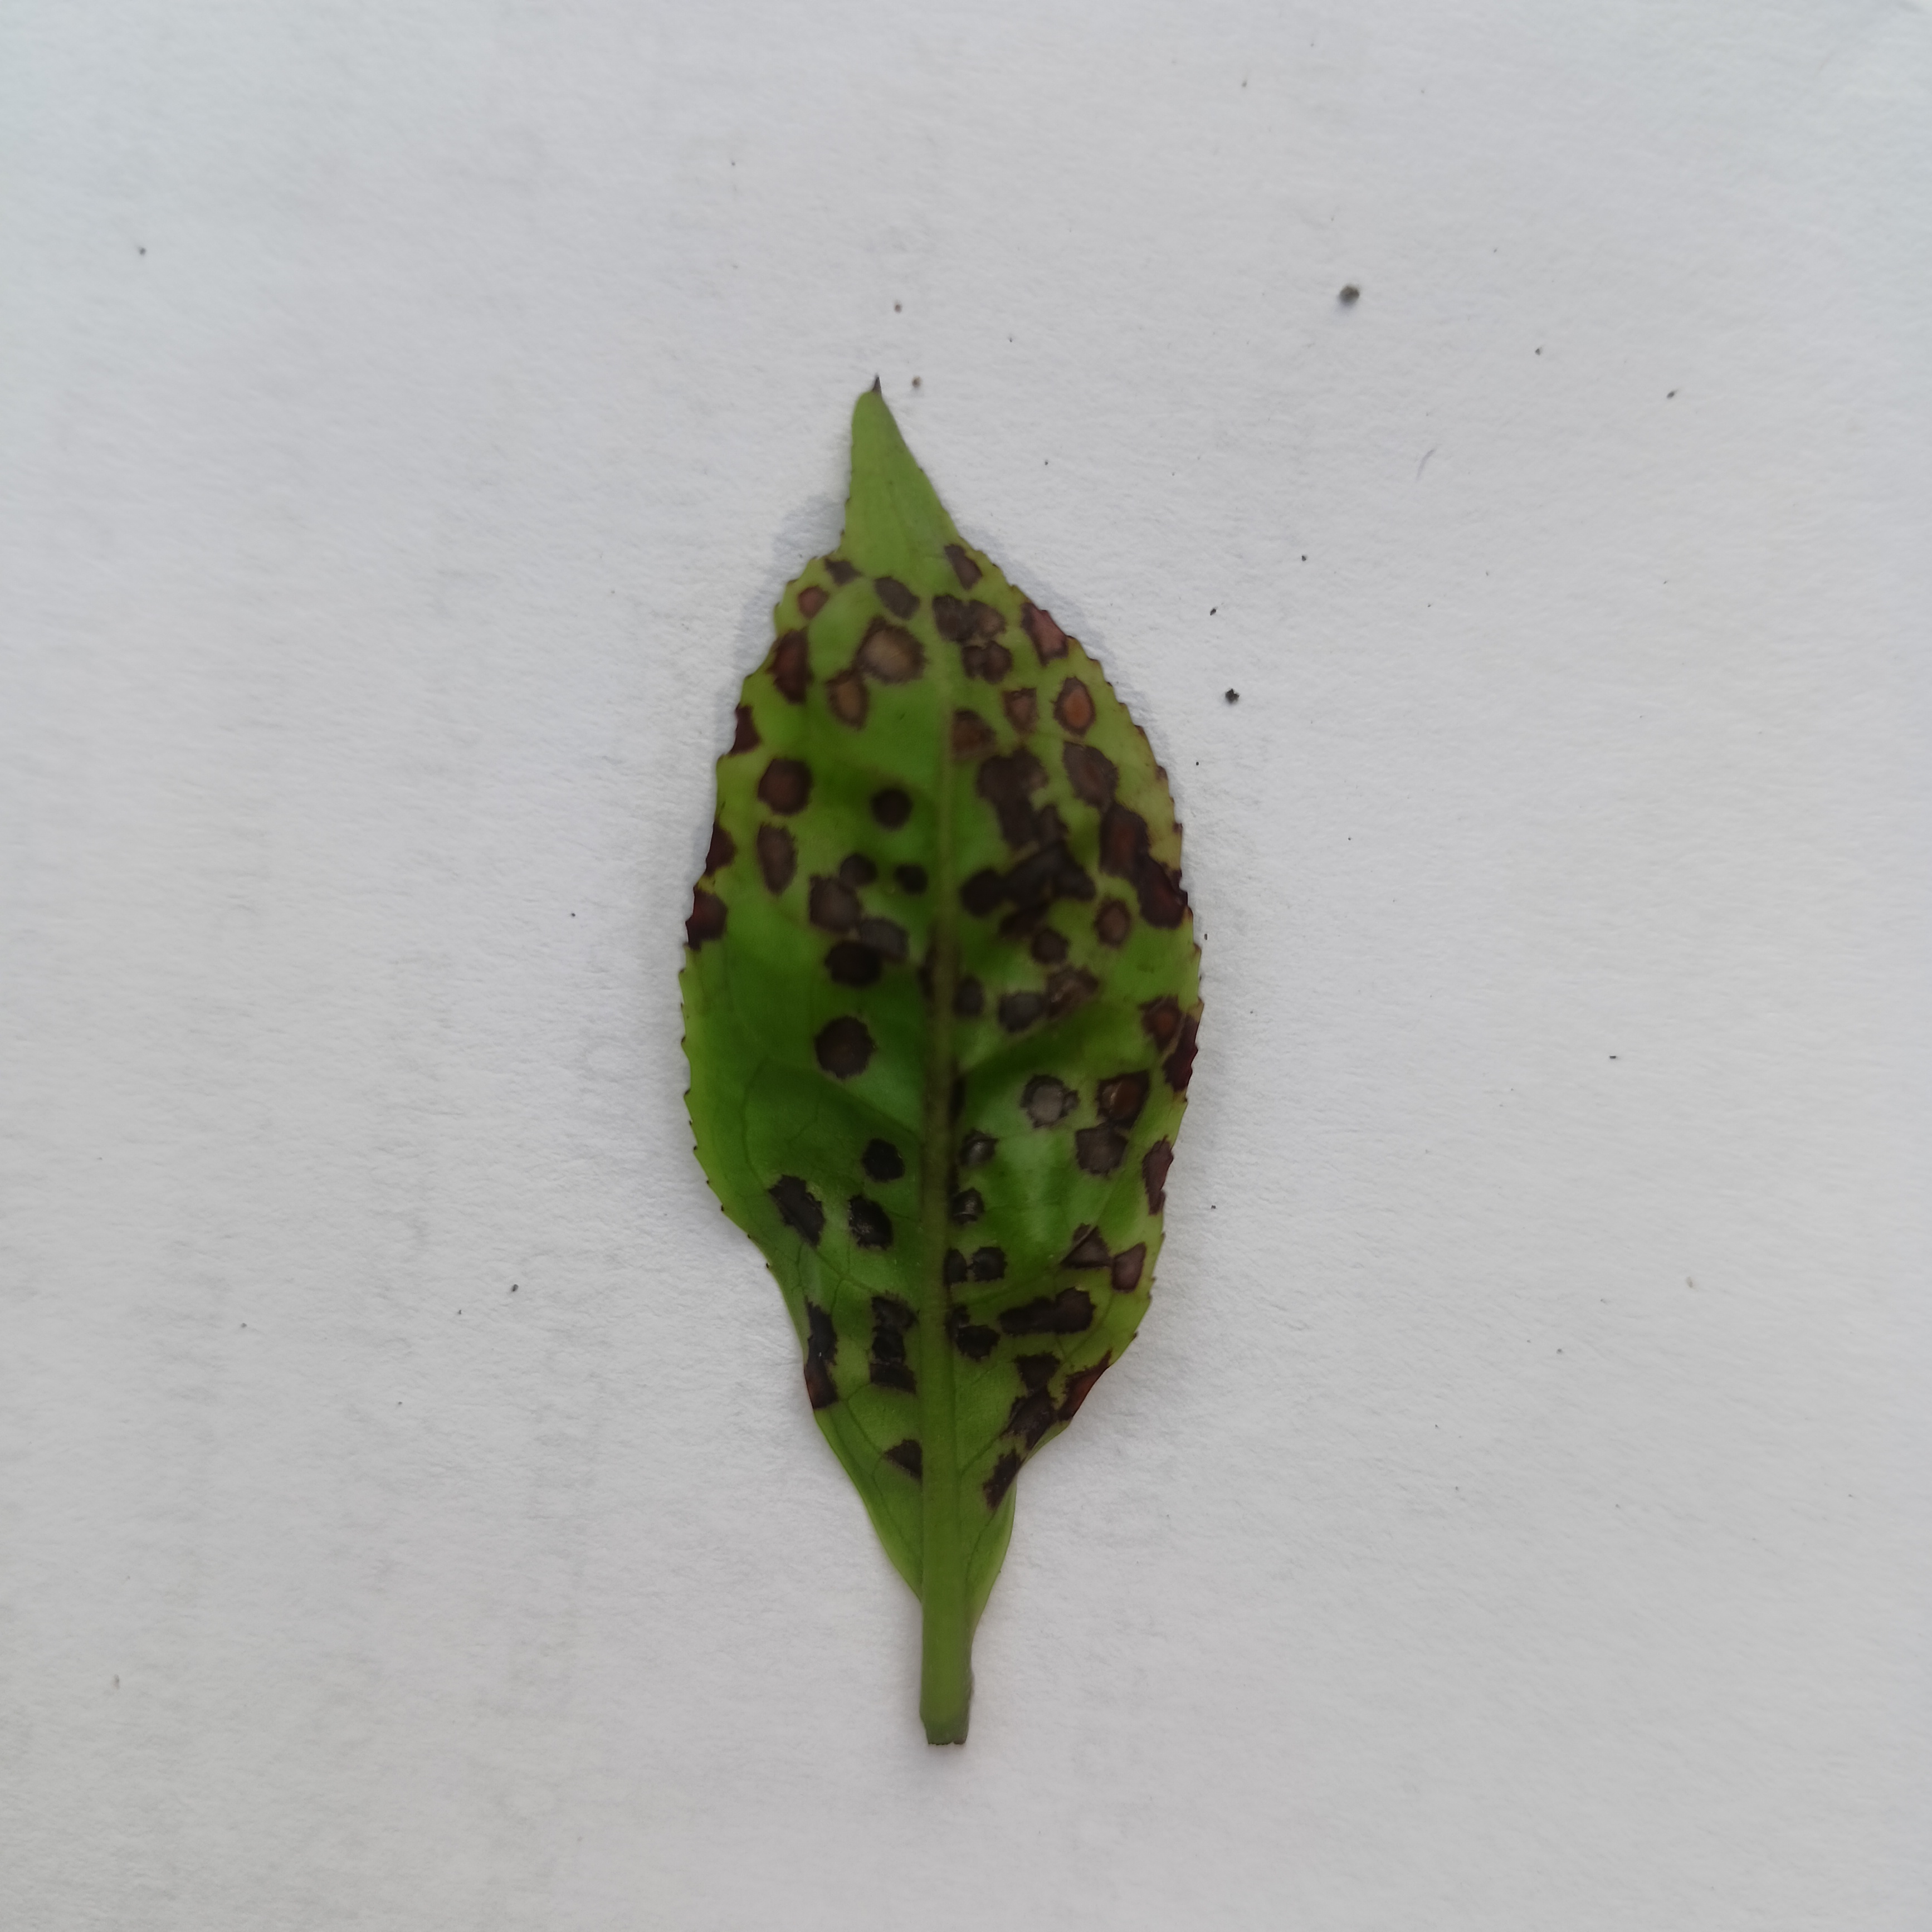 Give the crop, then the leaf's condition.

tea, helopeltis
